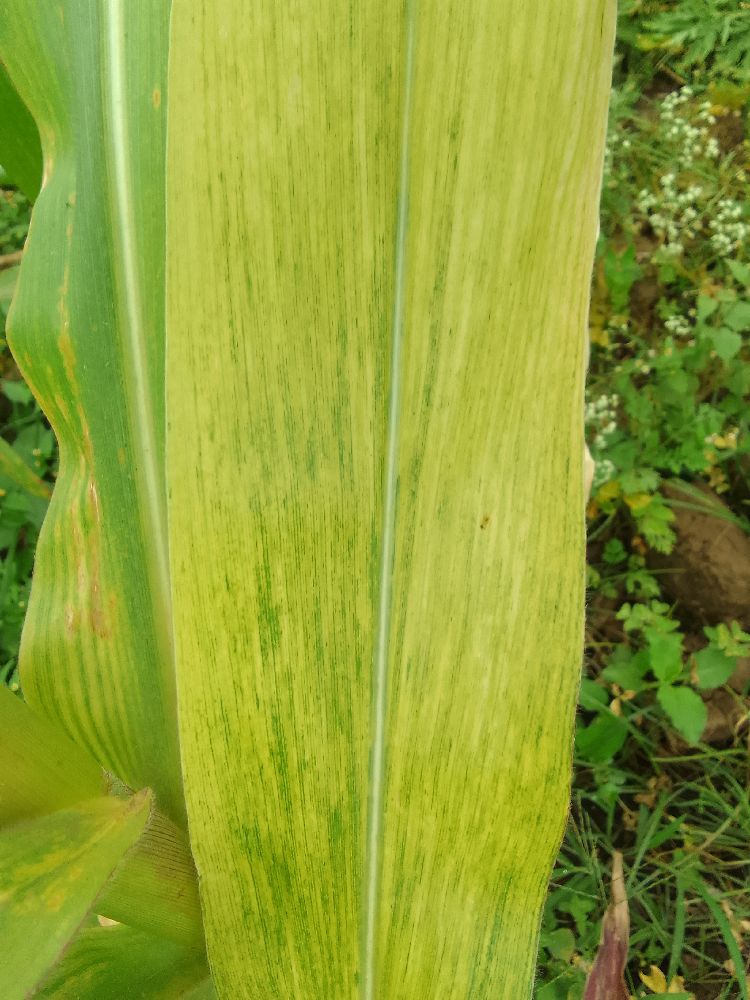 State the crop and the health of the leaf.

maize, maize lethal necrosis
